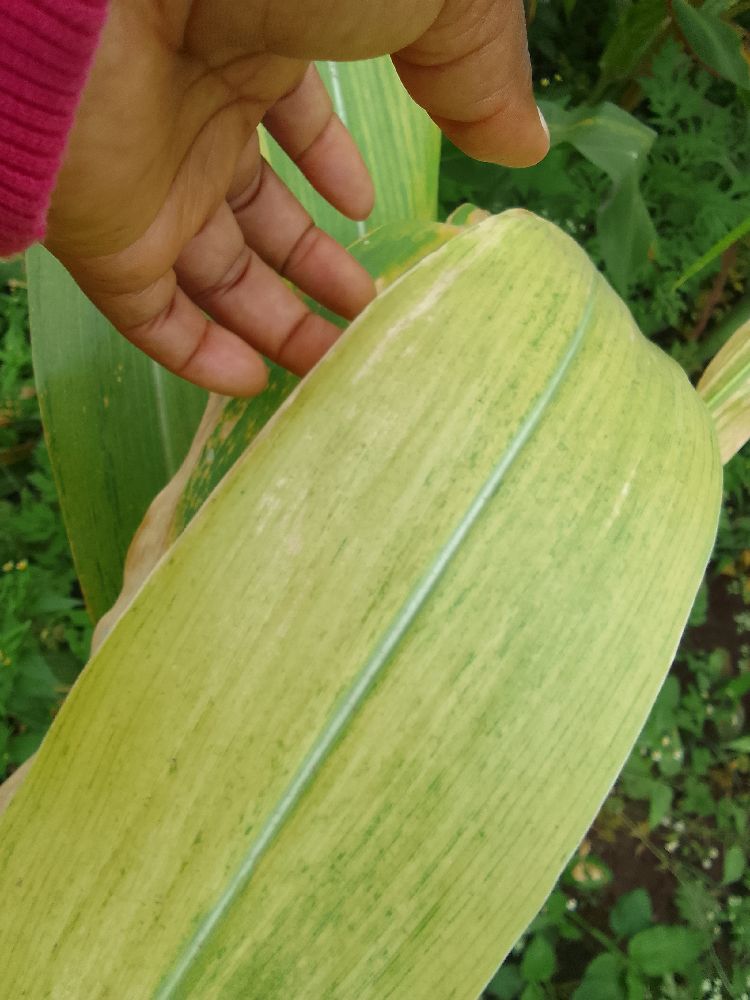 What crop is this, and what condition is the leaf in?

maize, maize lethal necrosis
